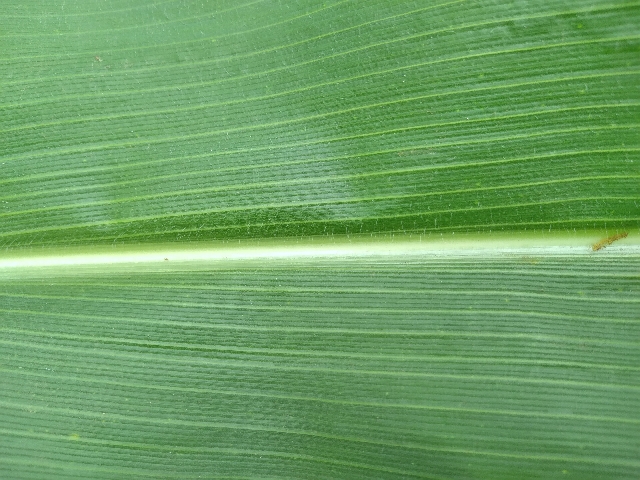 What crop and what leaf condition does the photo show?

maize, healthy
